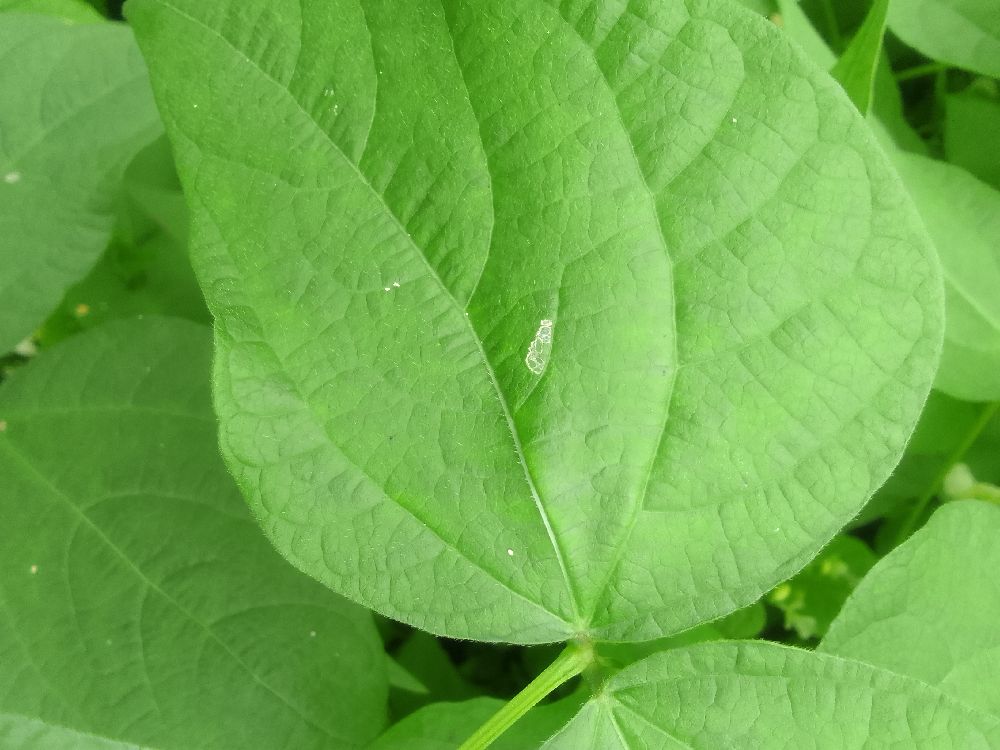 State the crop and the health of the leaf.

common bean, healthy
